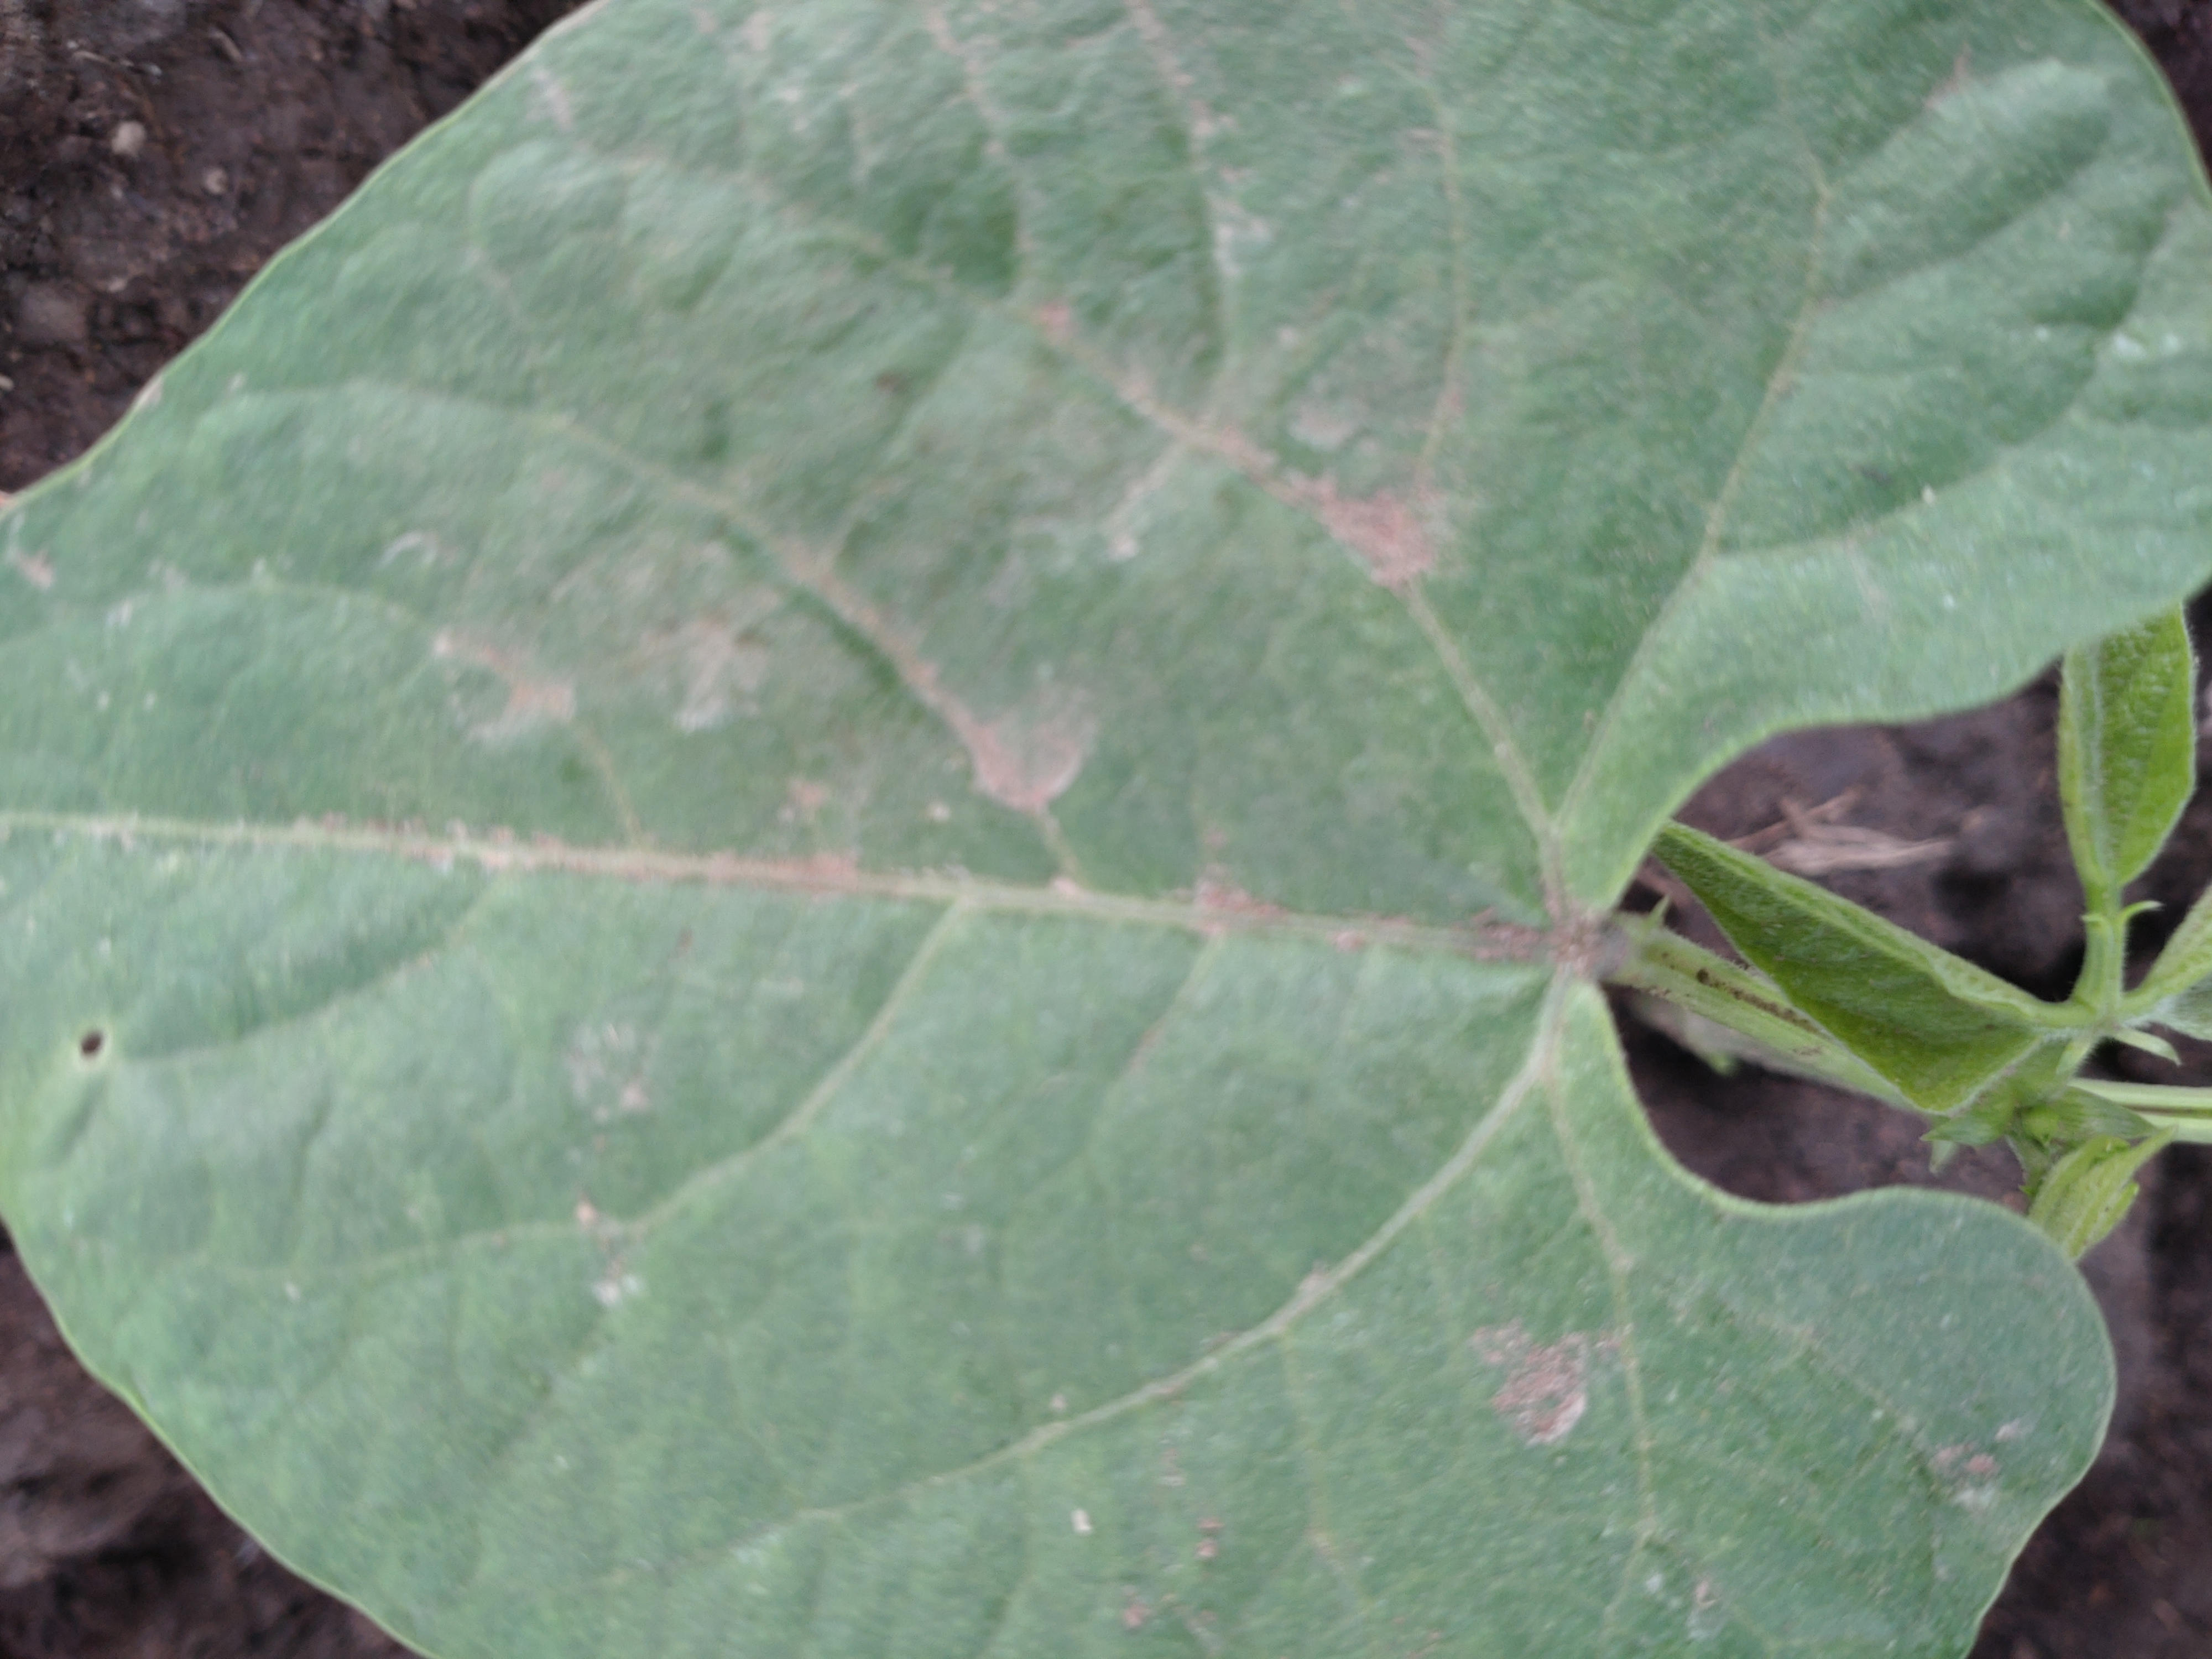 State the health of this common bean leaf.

healthy
